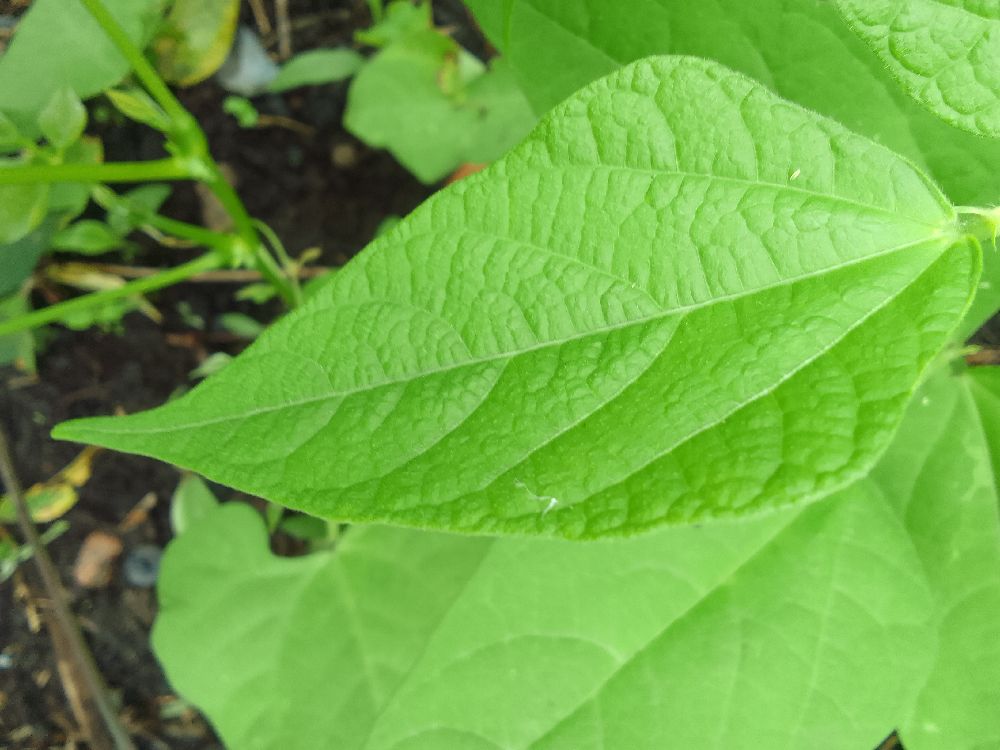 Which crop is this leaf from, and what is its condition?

common bean, healthy
